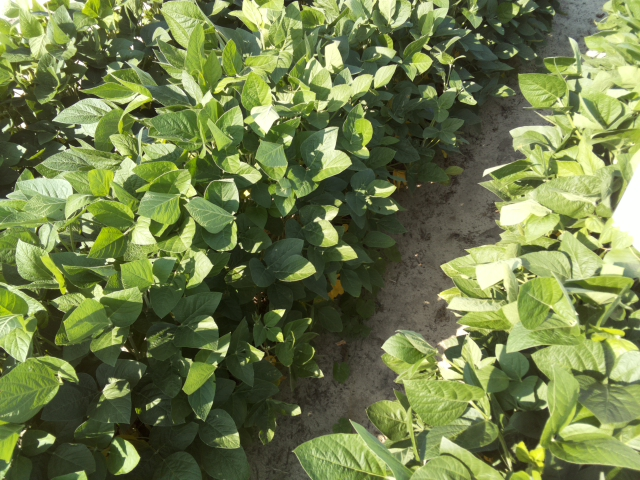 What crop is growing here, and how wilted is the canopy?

soybean, leaflets folding inward at secondary pulvinus with no turgor loss in leaflets or petioles
